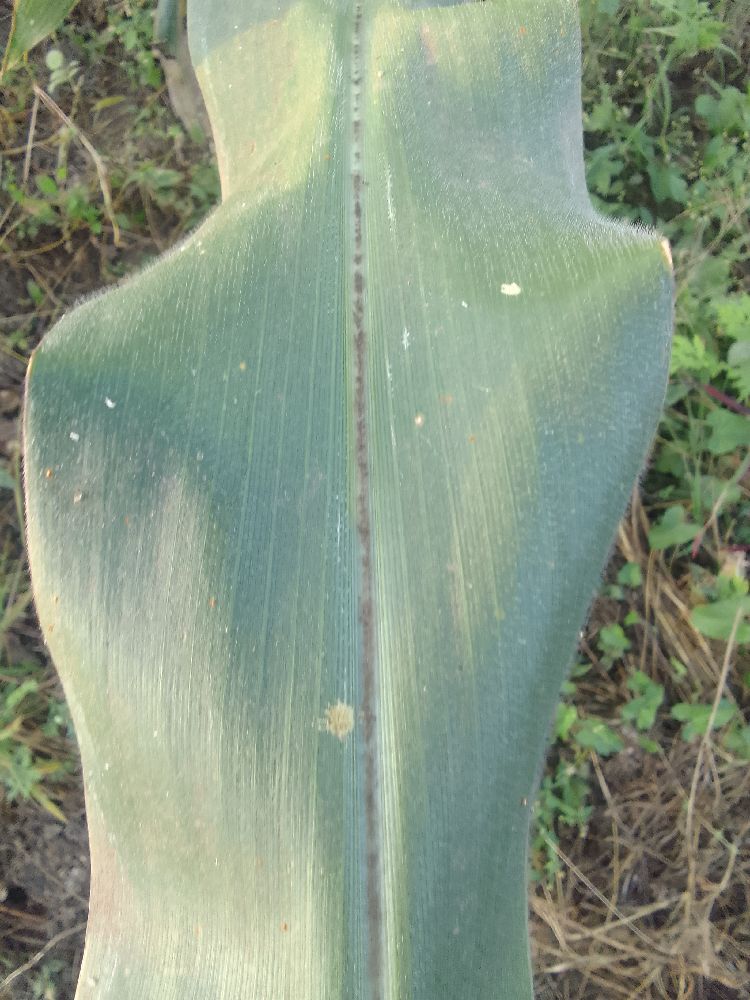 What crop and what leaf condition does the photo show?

maize, healthy
